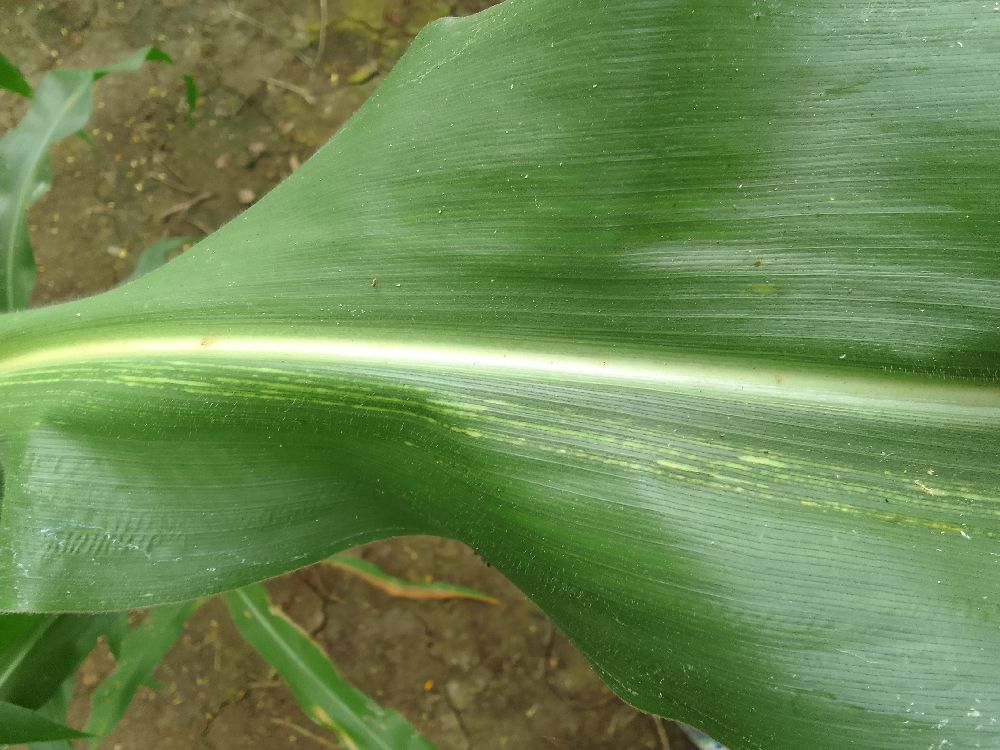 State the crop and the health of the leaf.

maize, maize streak virus
